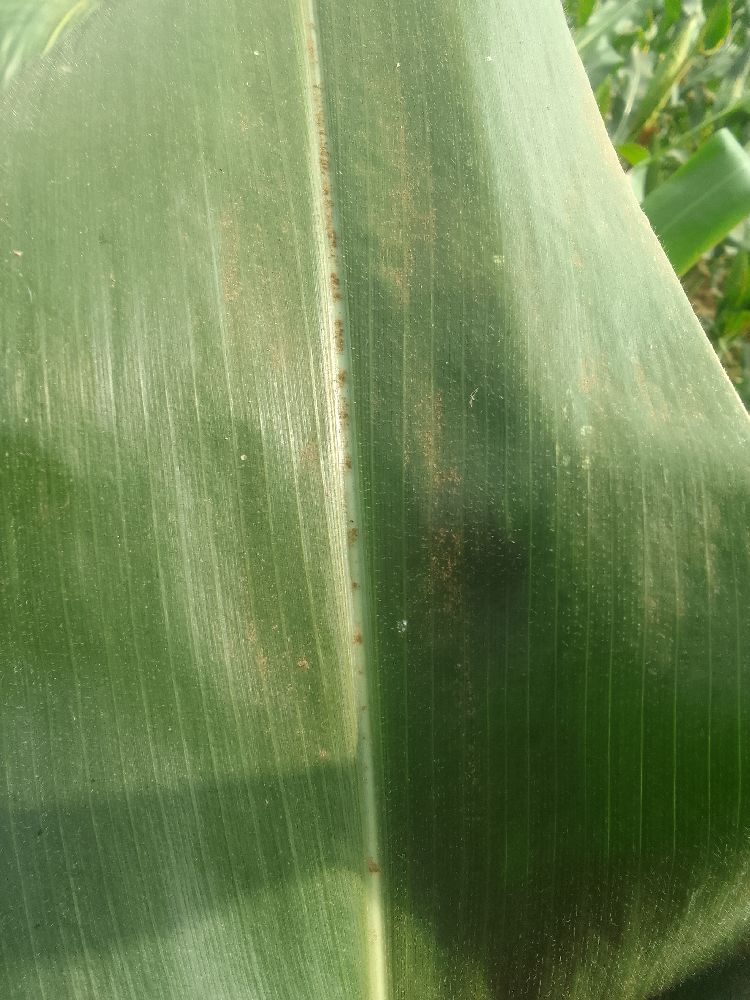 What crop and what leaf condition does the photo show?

maize, healthy
